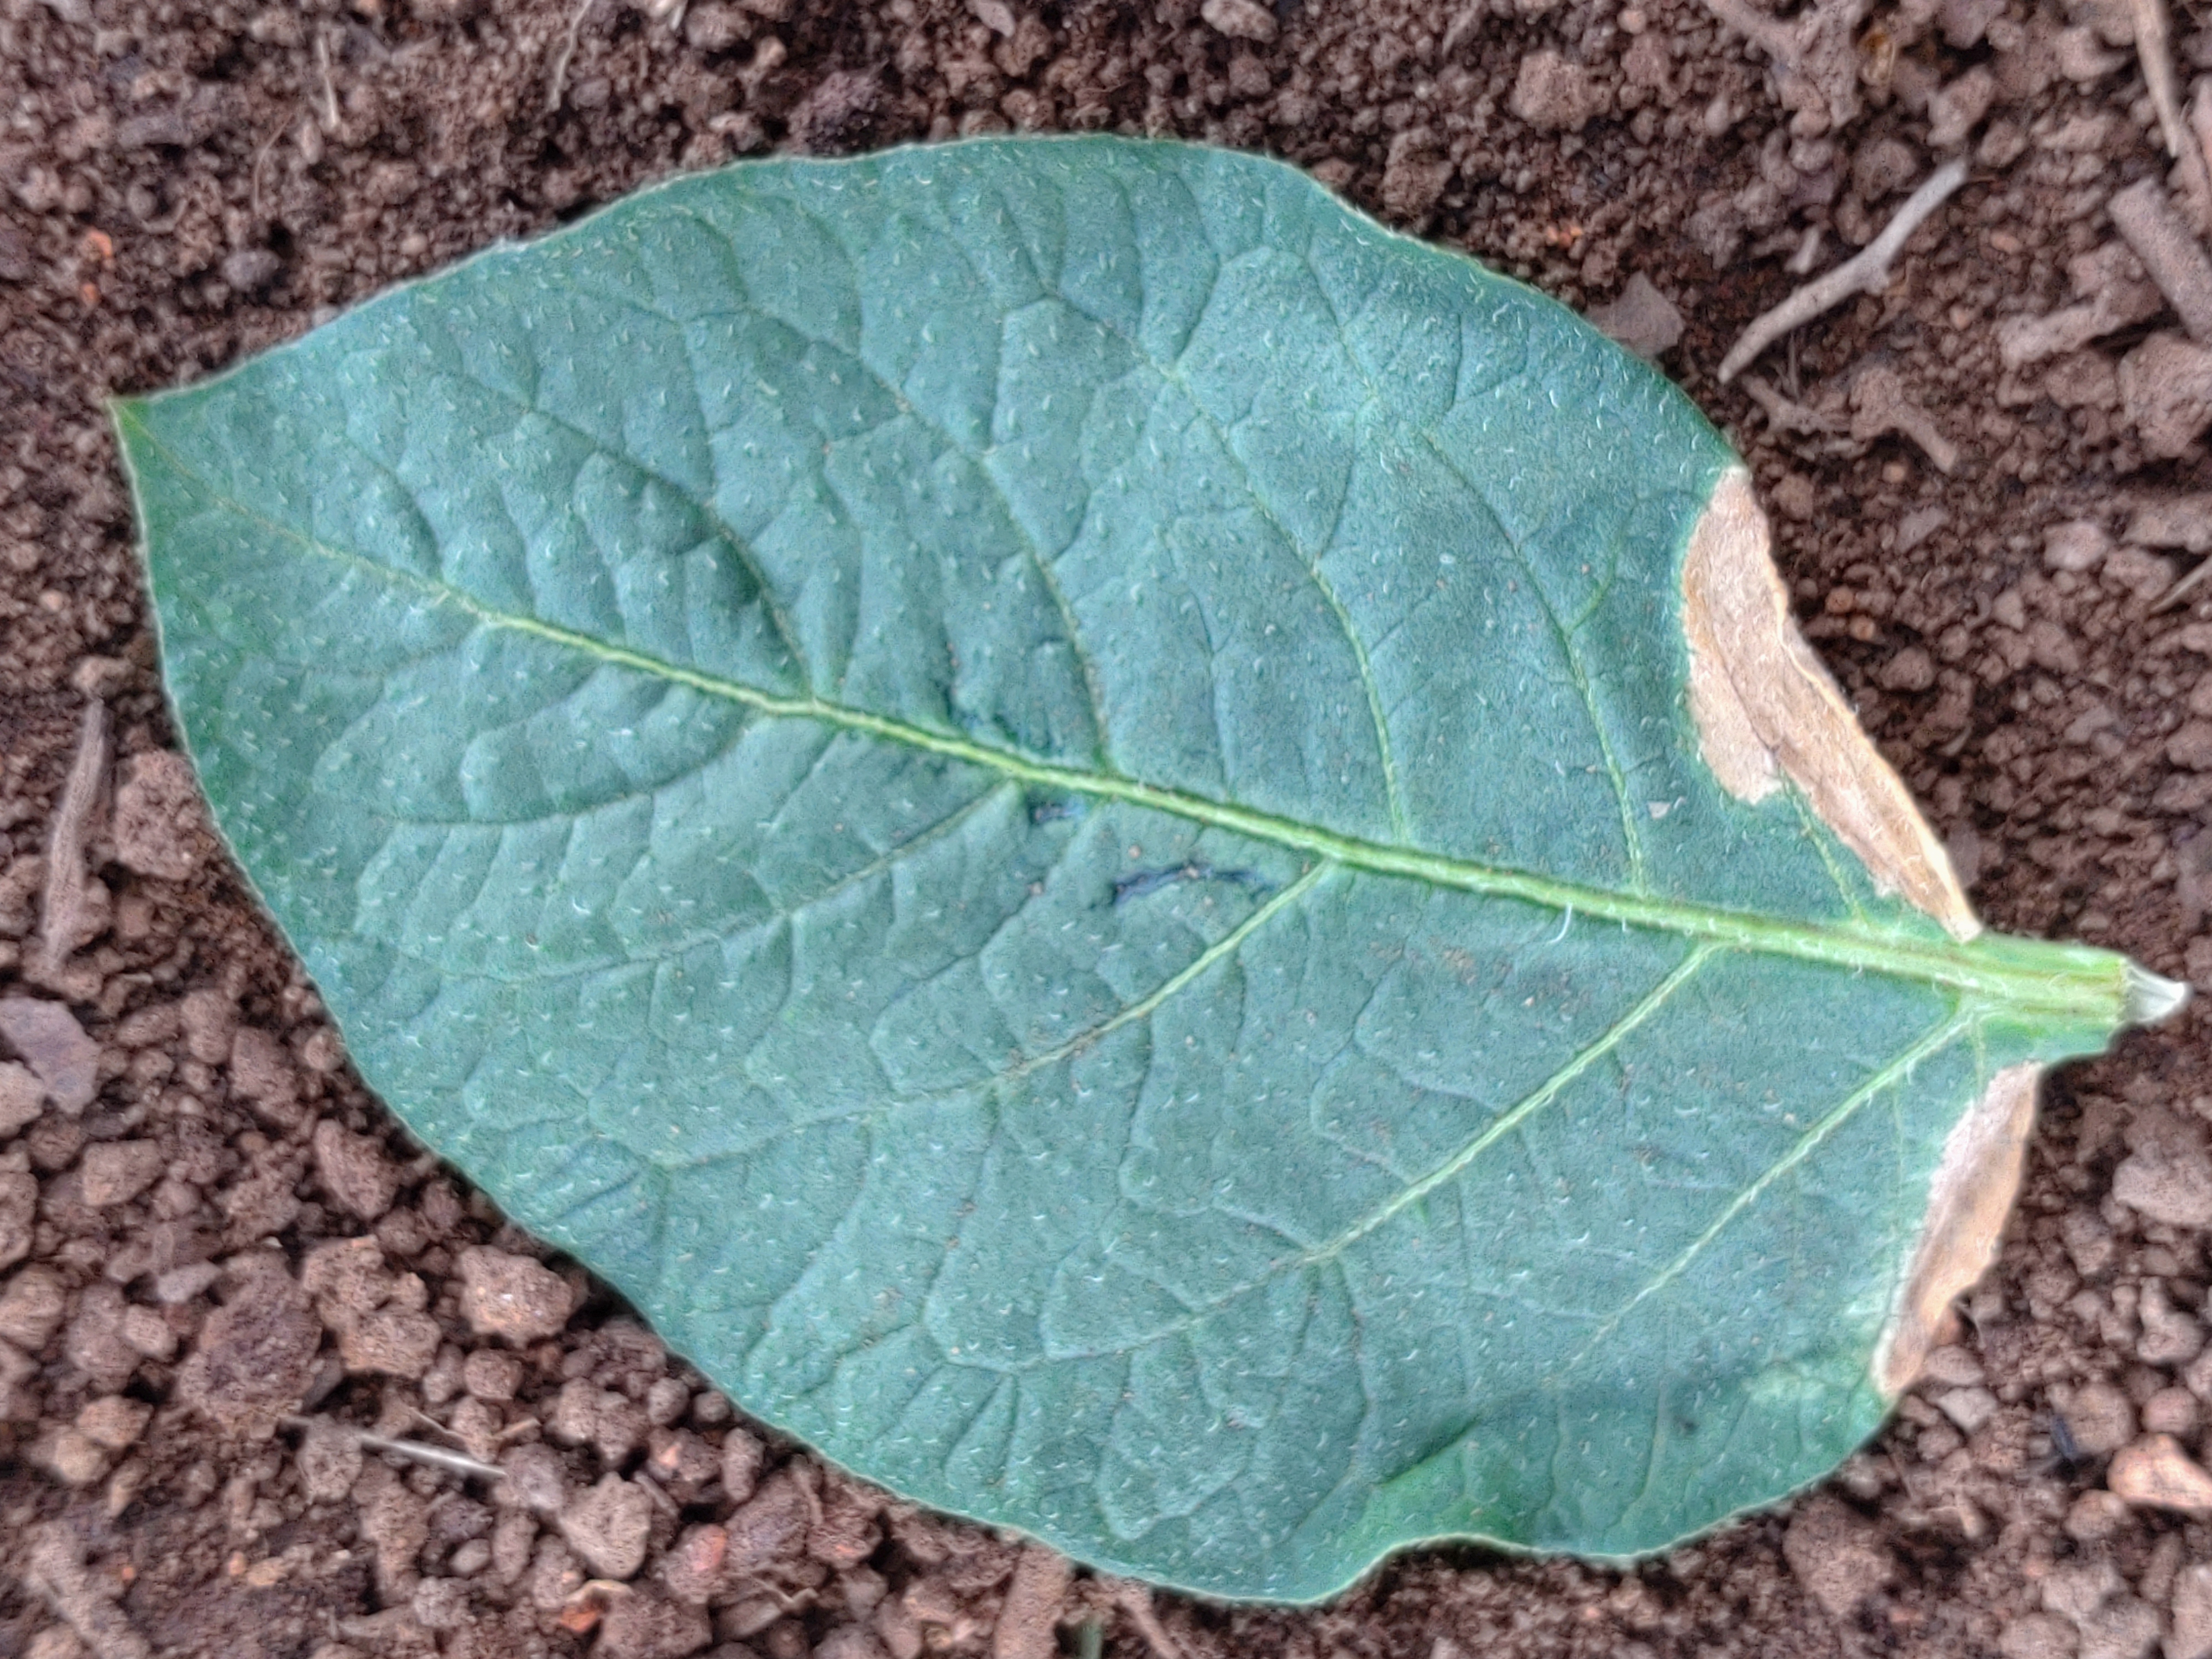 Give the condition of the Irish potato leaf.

early blight
